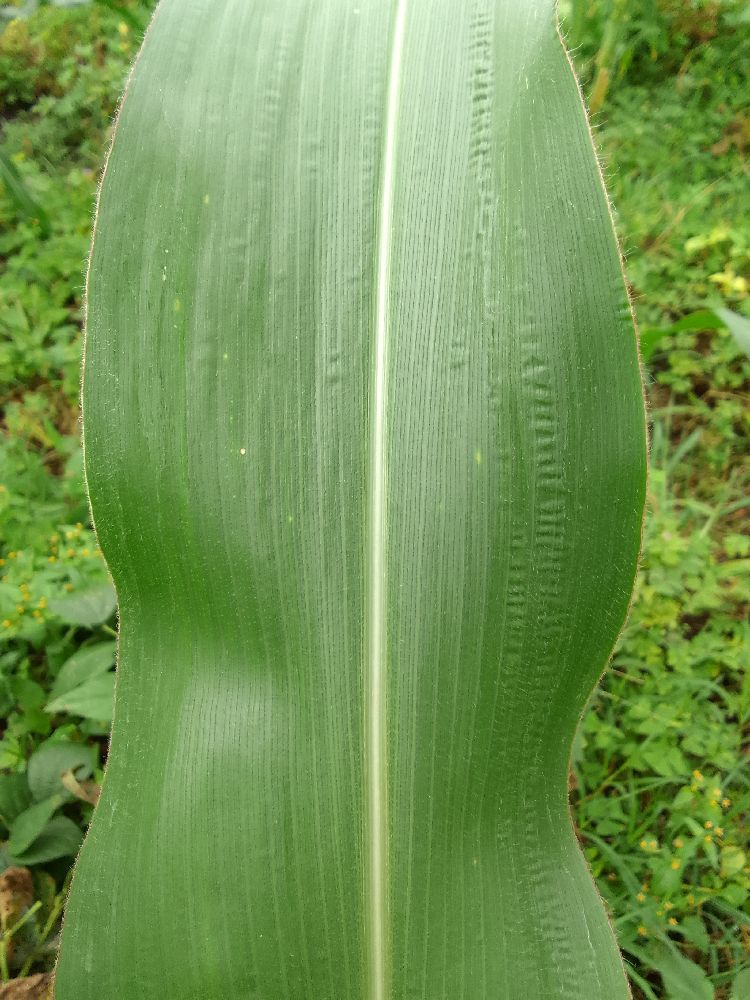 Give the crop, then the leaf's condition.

maize, healthy
